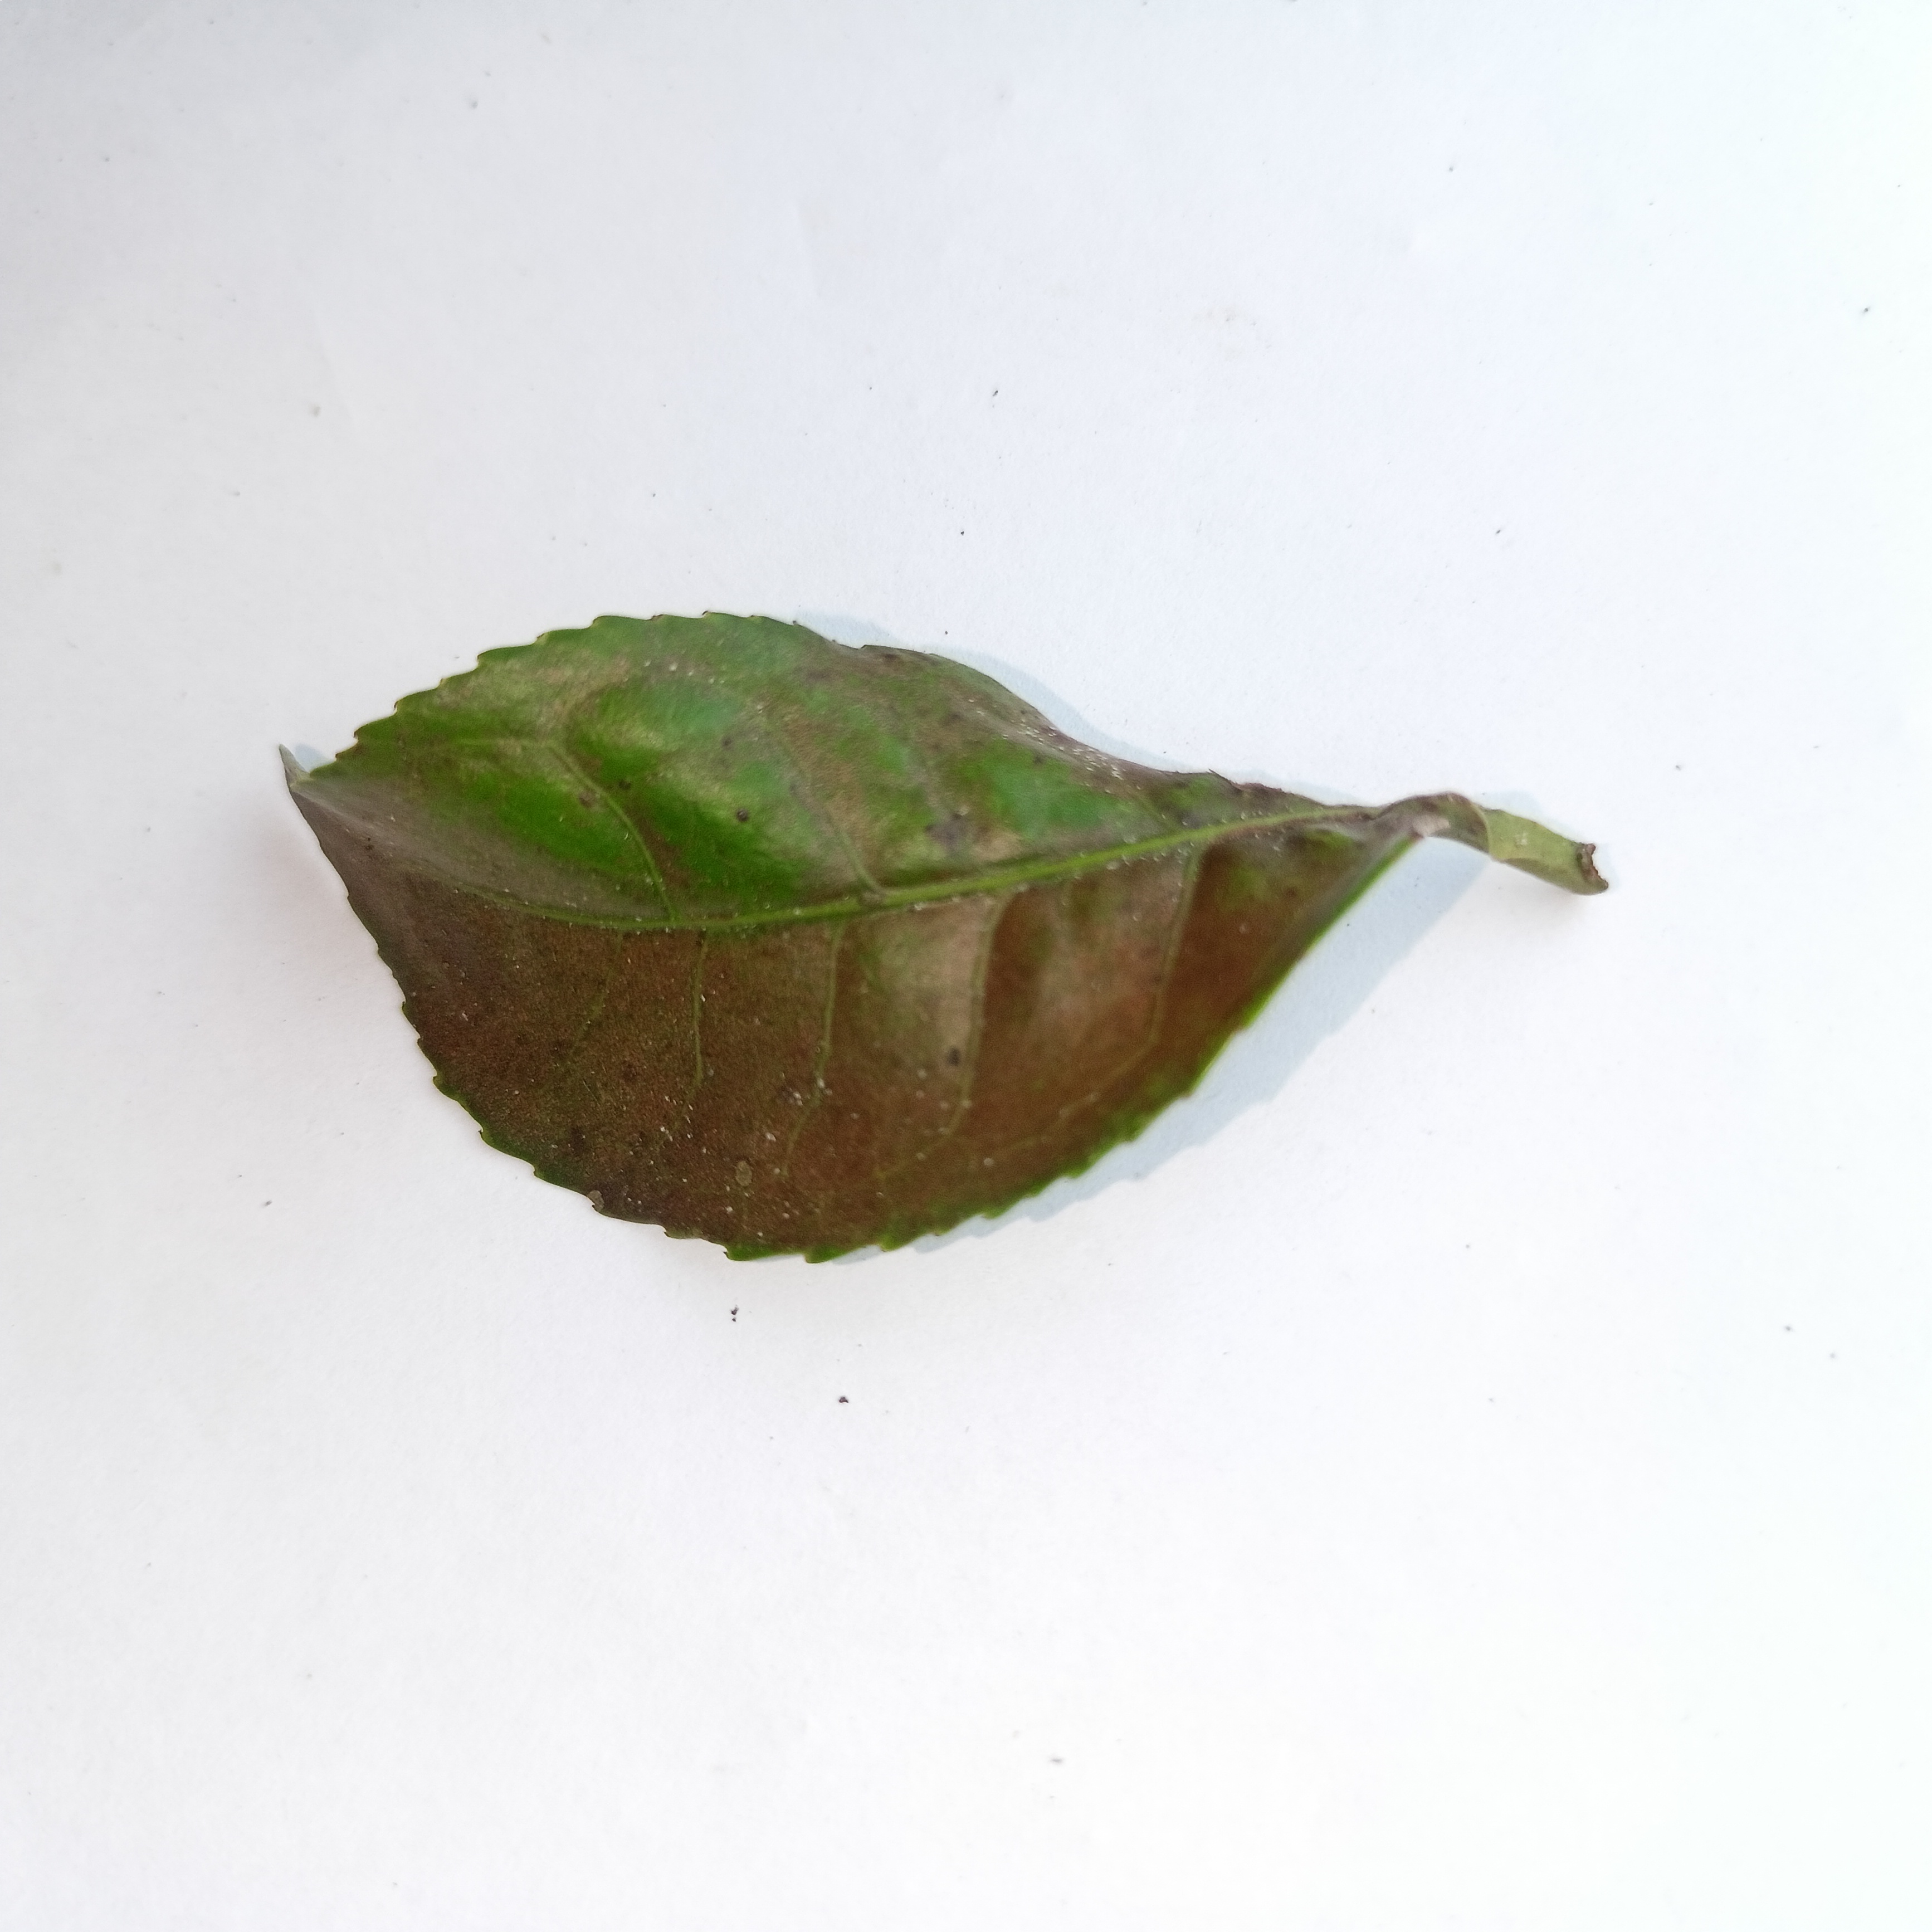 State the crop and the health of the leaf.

tea, red rust
